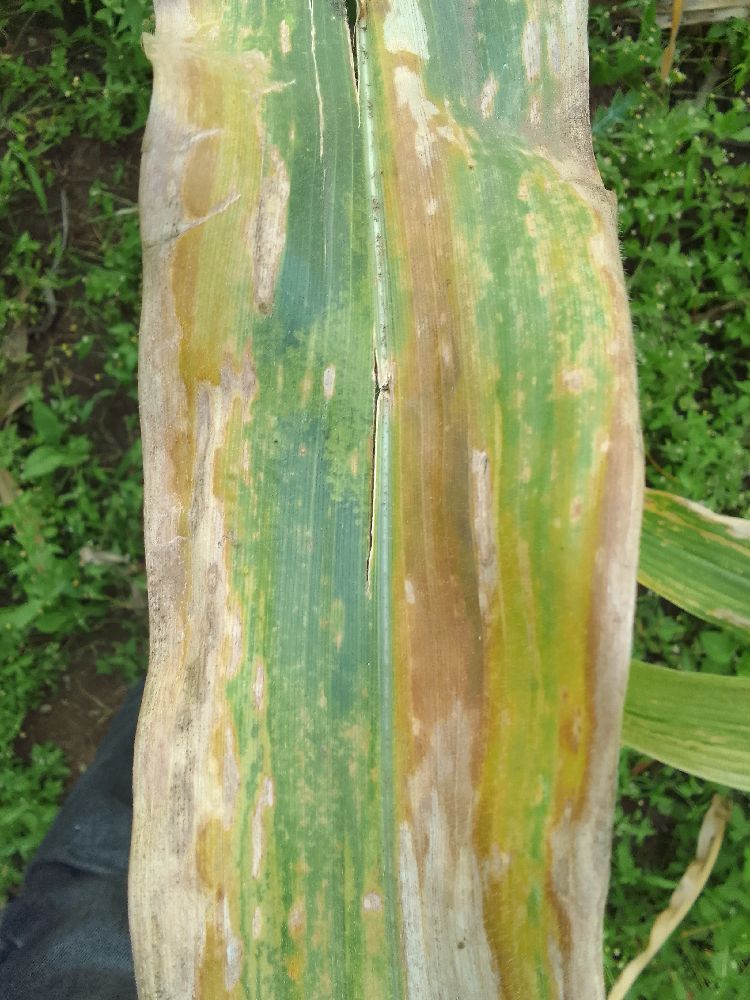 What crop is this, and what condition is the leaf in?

maize, maize lethal necrosis
